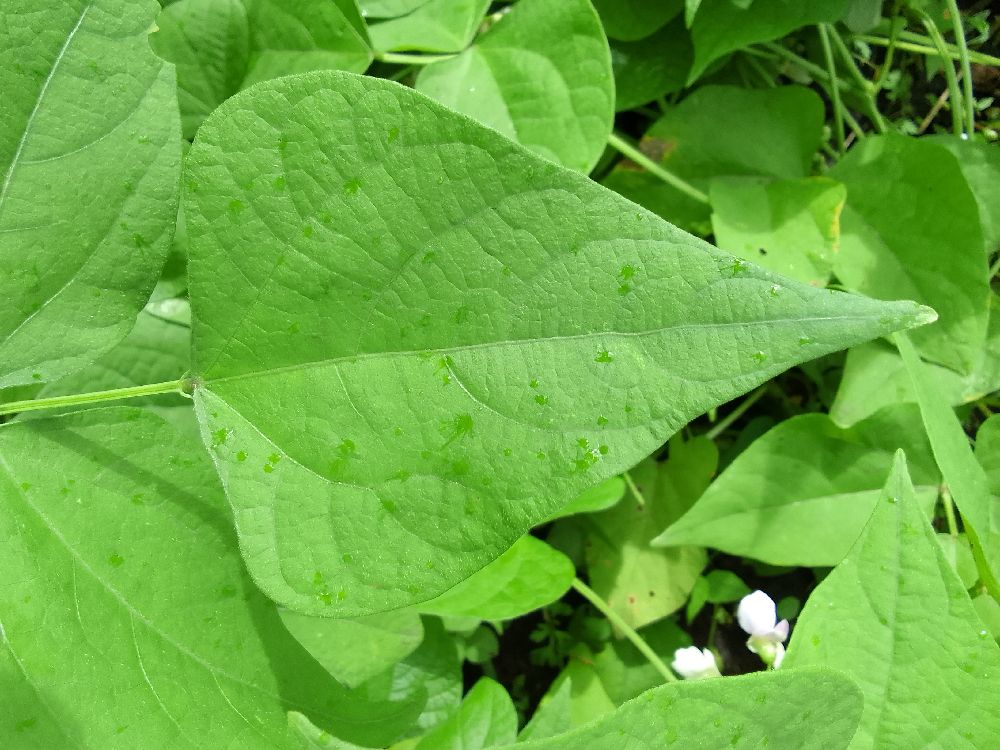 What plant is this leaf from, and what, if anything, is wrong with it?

common bean, healthy
